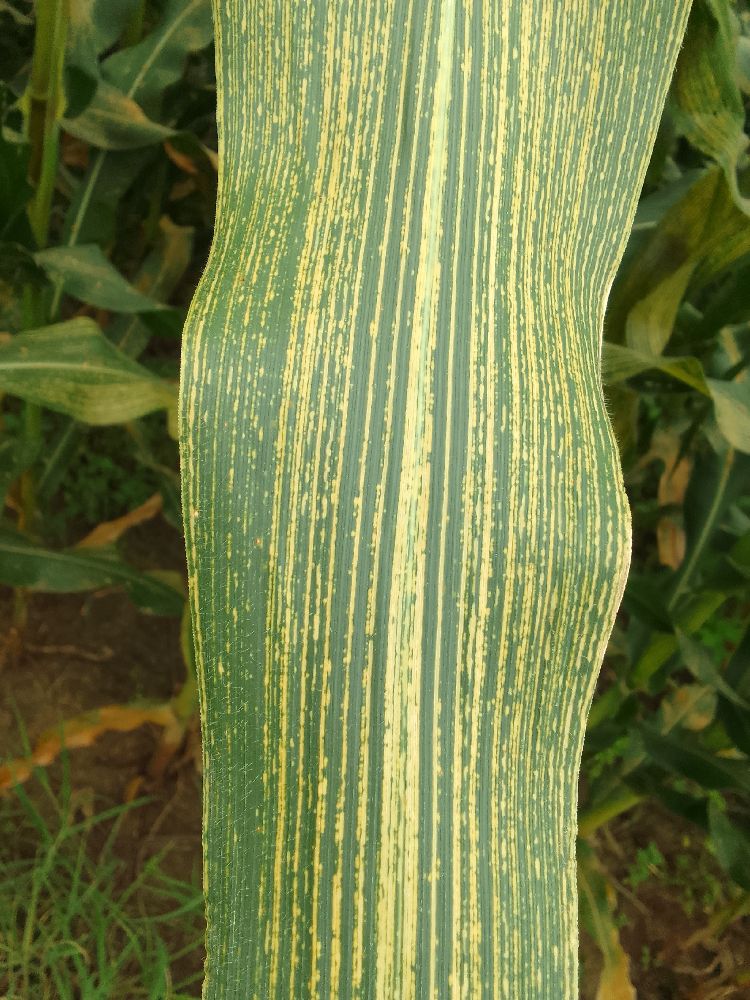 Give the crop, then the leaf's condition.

maize, maize streak virus
